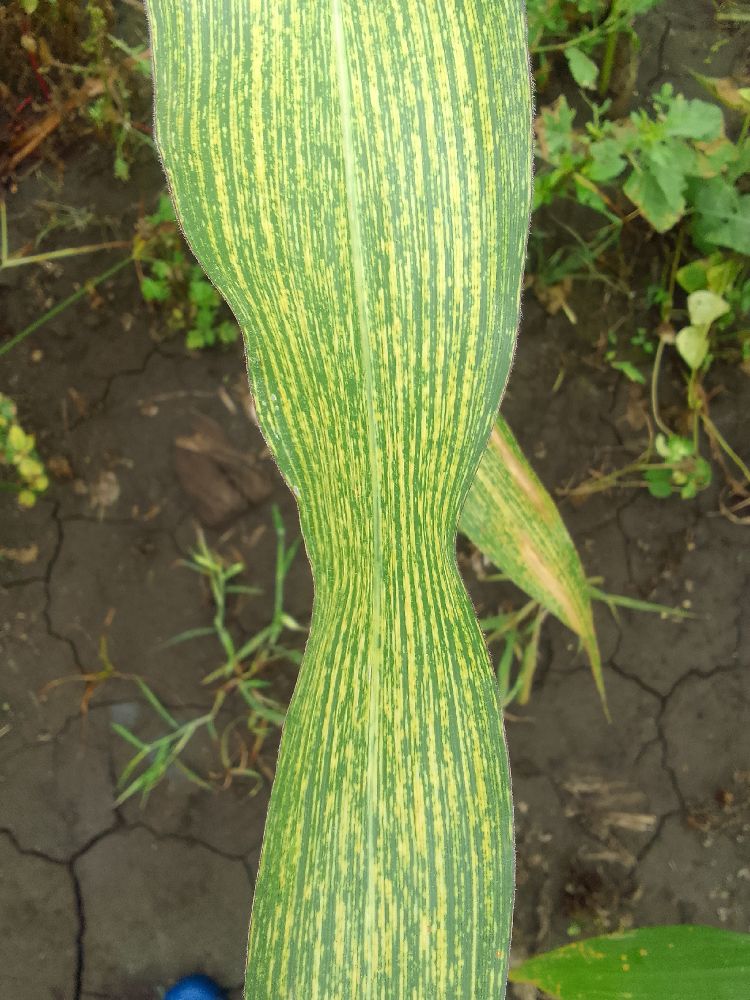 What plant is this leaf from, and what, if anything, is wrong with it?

maize, maize streak virus
